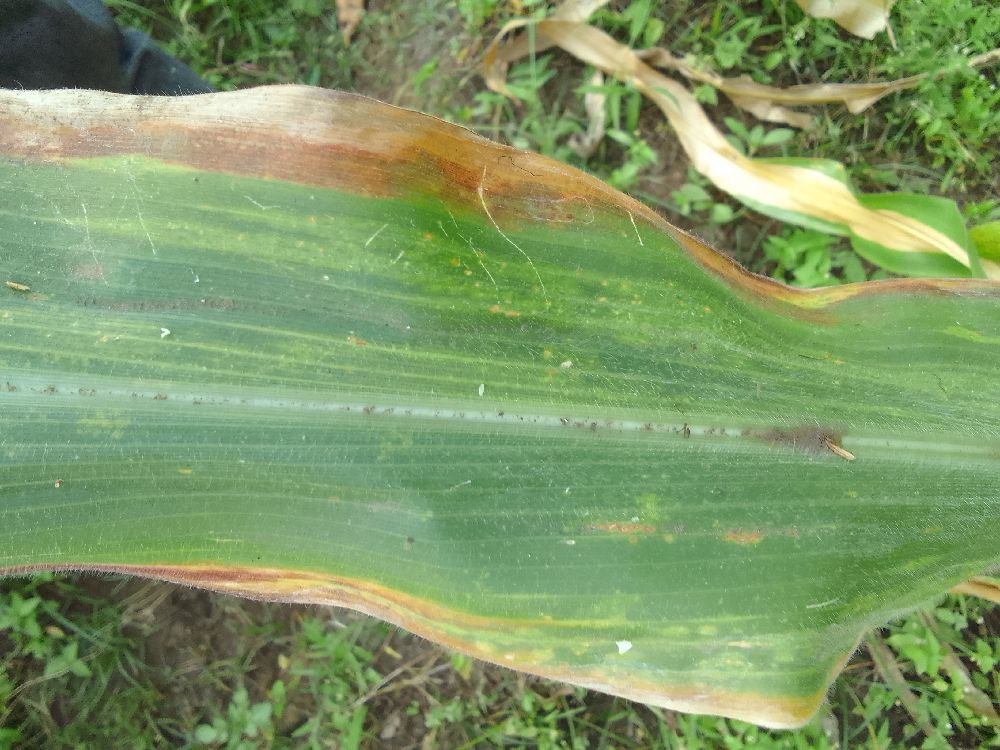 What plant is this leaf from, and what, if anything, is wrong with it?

maize, maize lethal necrosis
